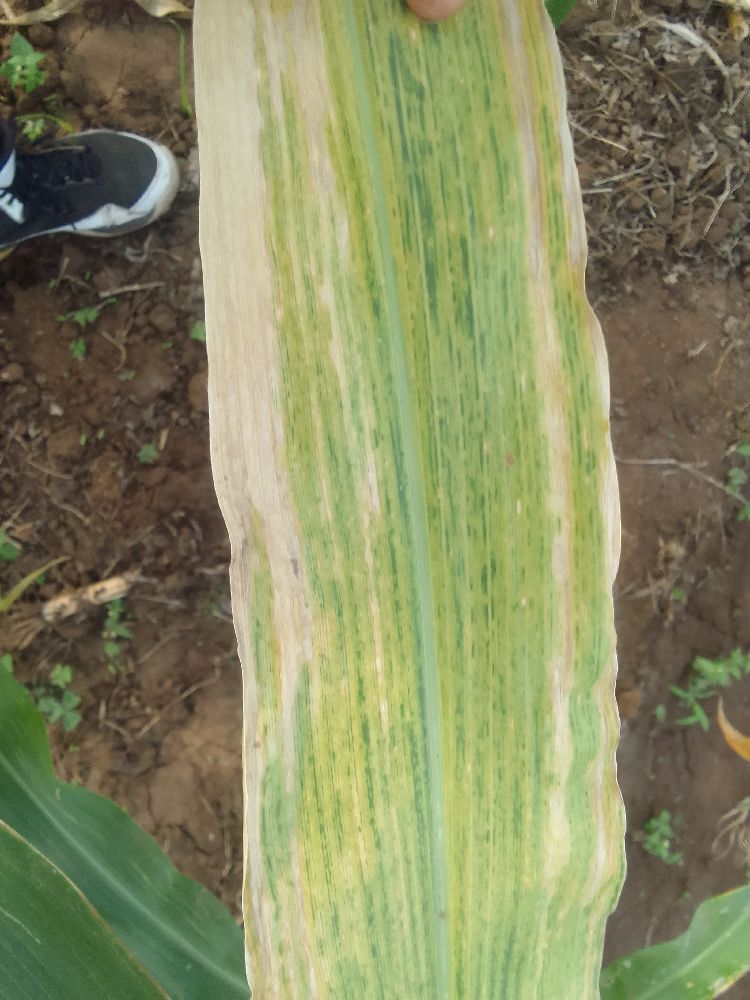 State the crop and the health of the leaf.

maize, maize lethal necrosis
